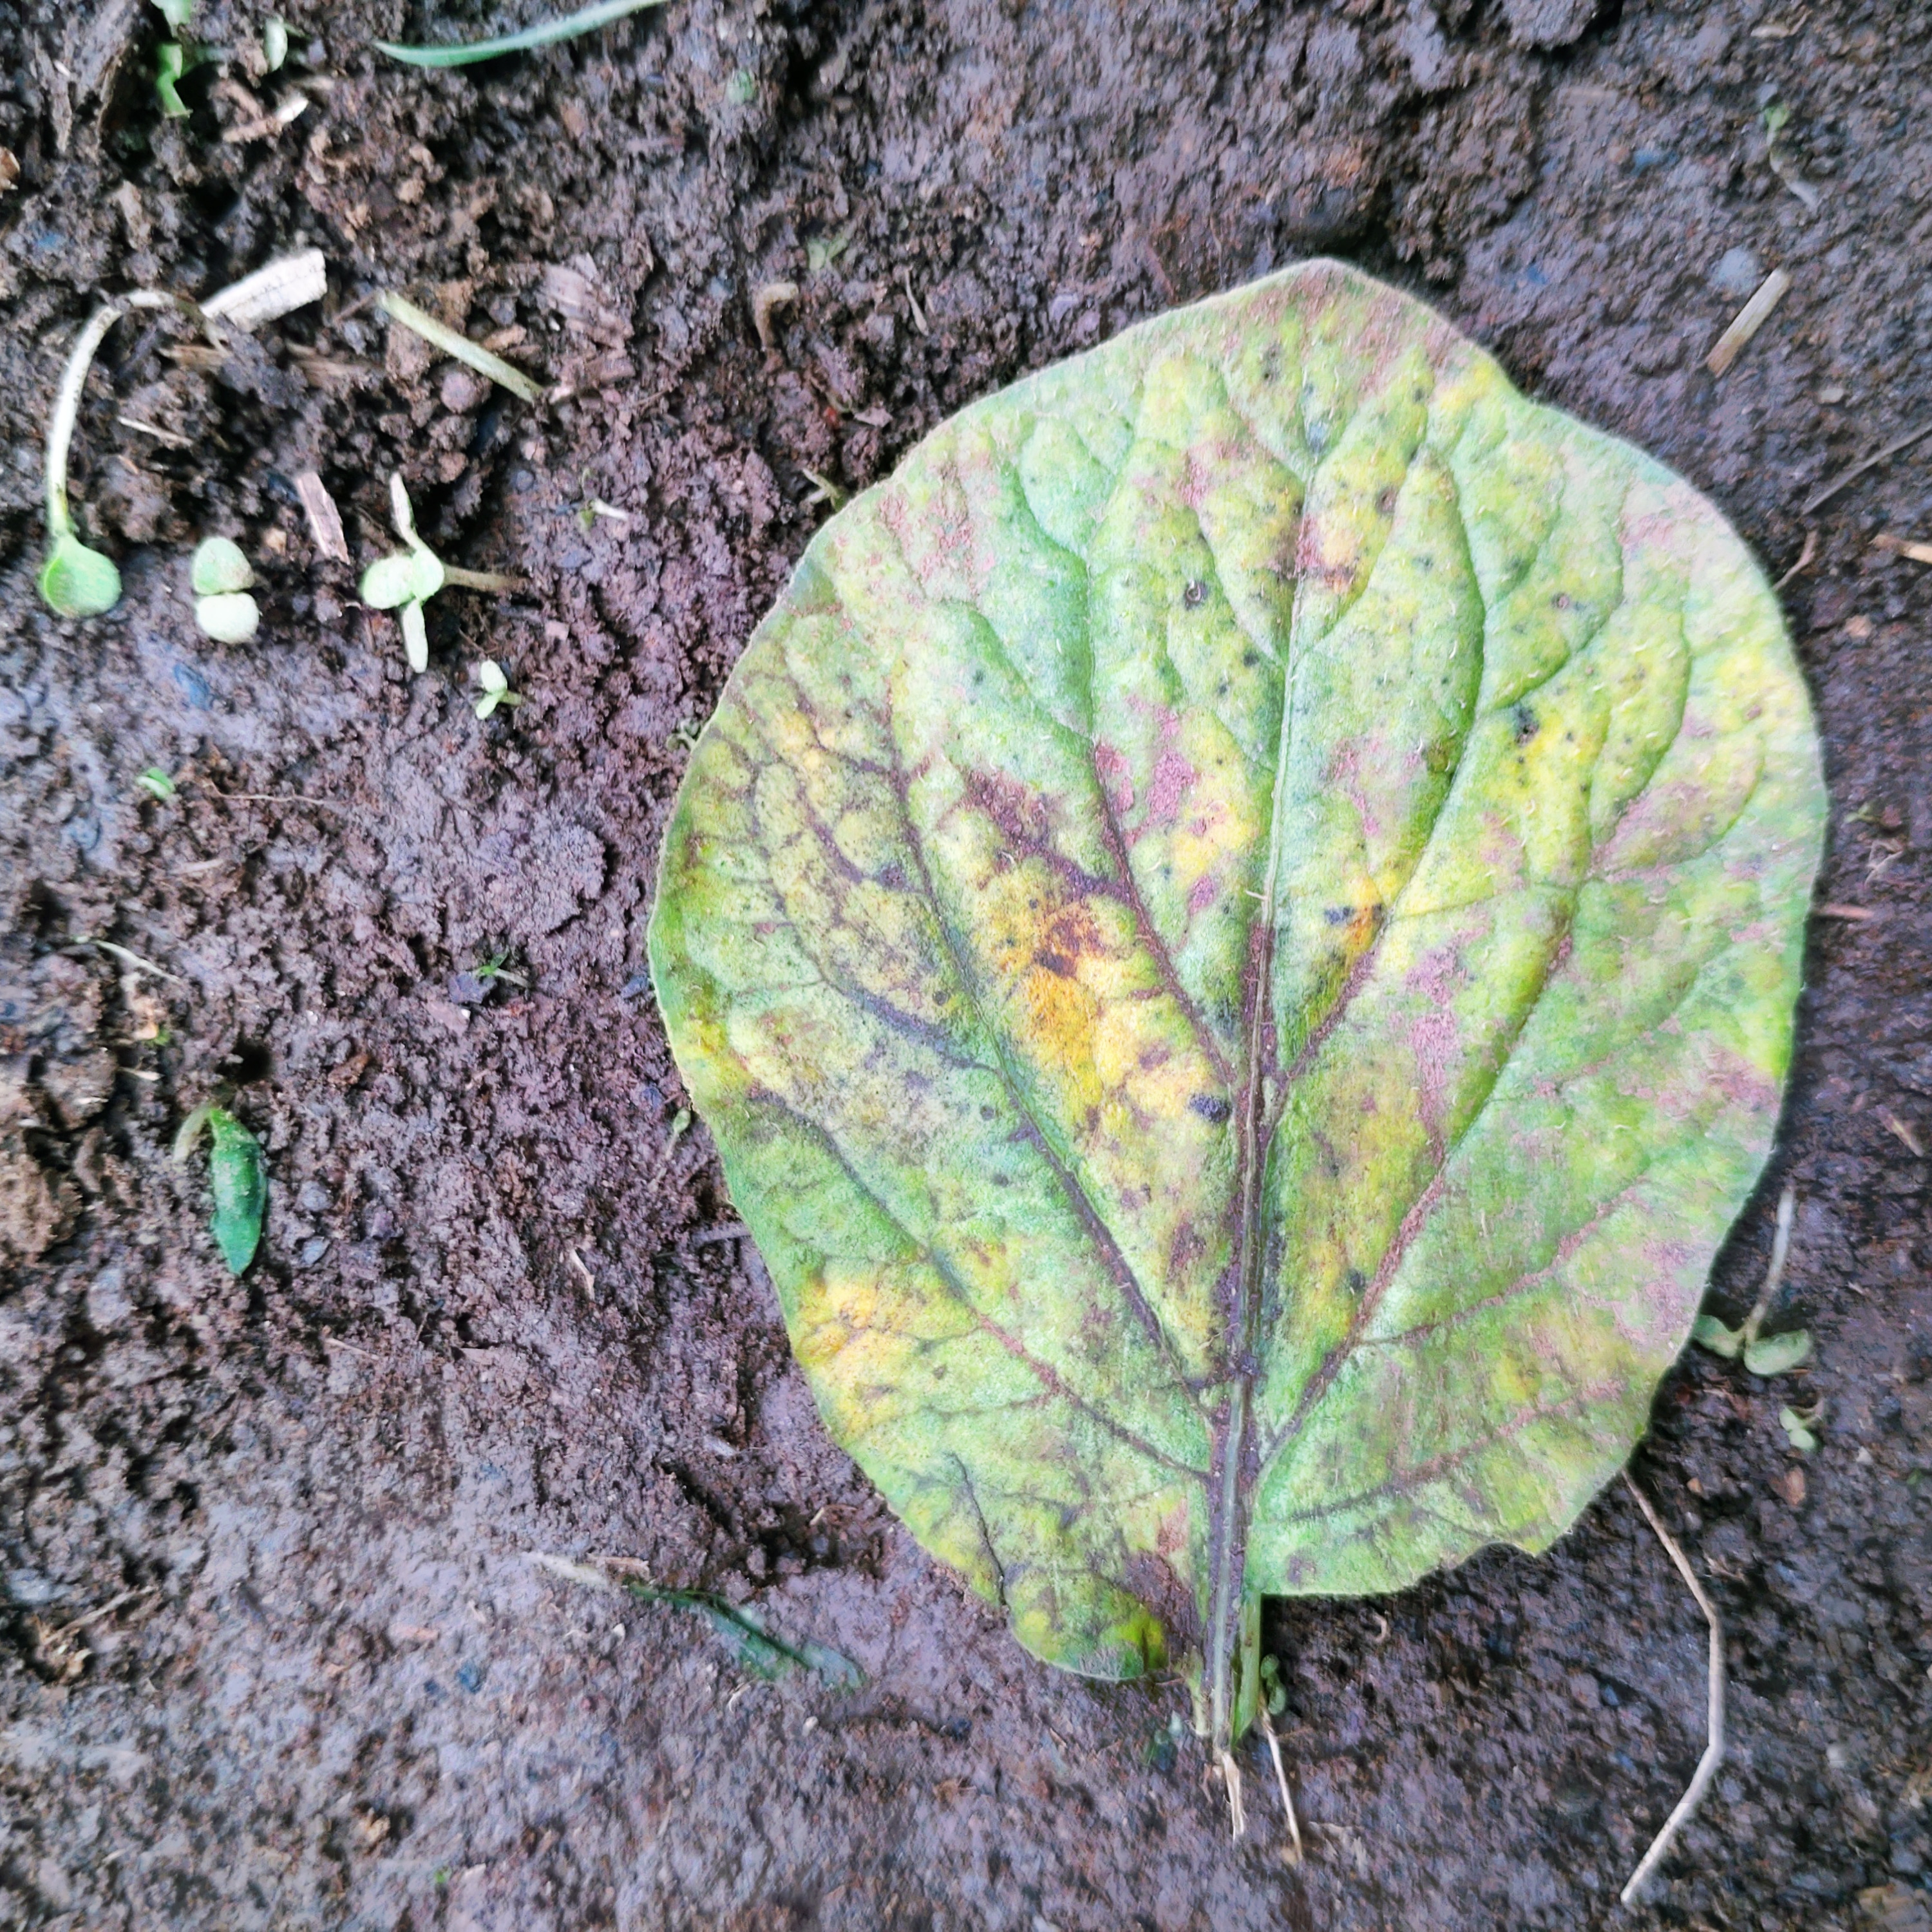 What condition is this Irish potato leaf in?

late blight
